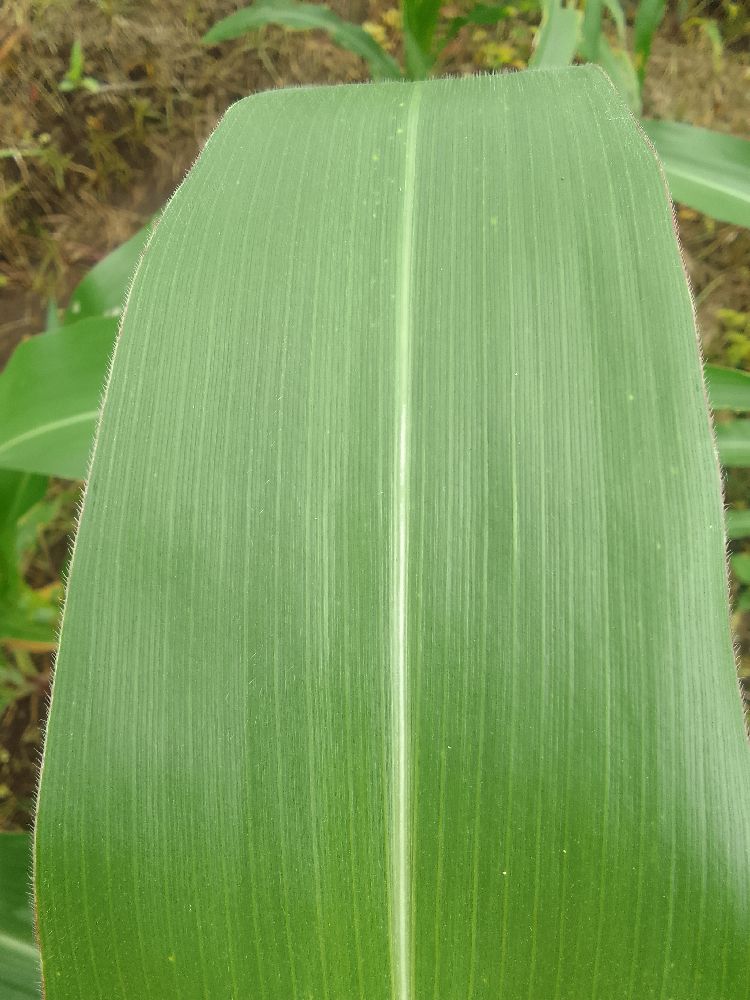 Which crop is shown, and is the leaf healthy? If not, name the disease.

maize, healthy
